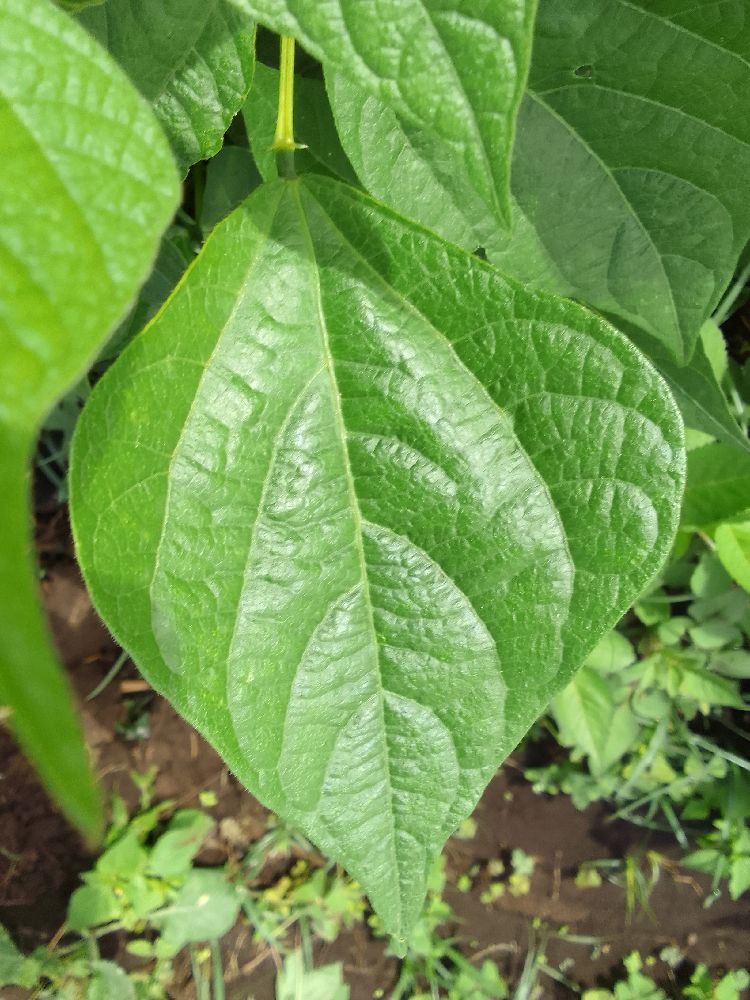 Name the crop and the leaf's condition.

common bean, healthy
